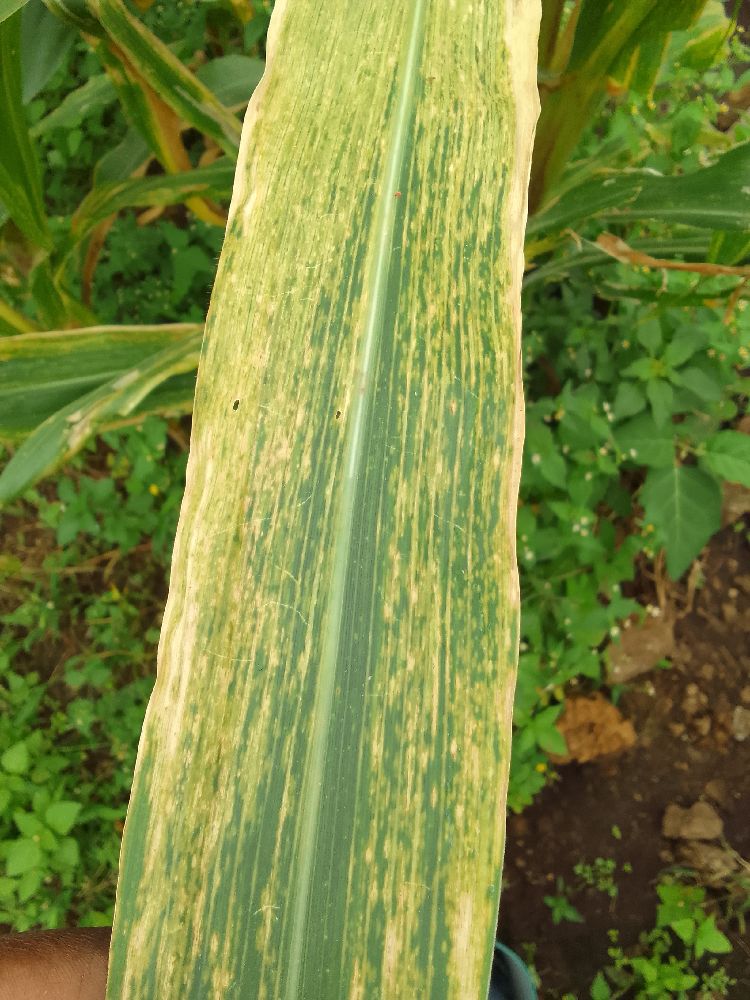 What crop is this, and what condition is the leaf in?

maize, maize lethal necrosis
